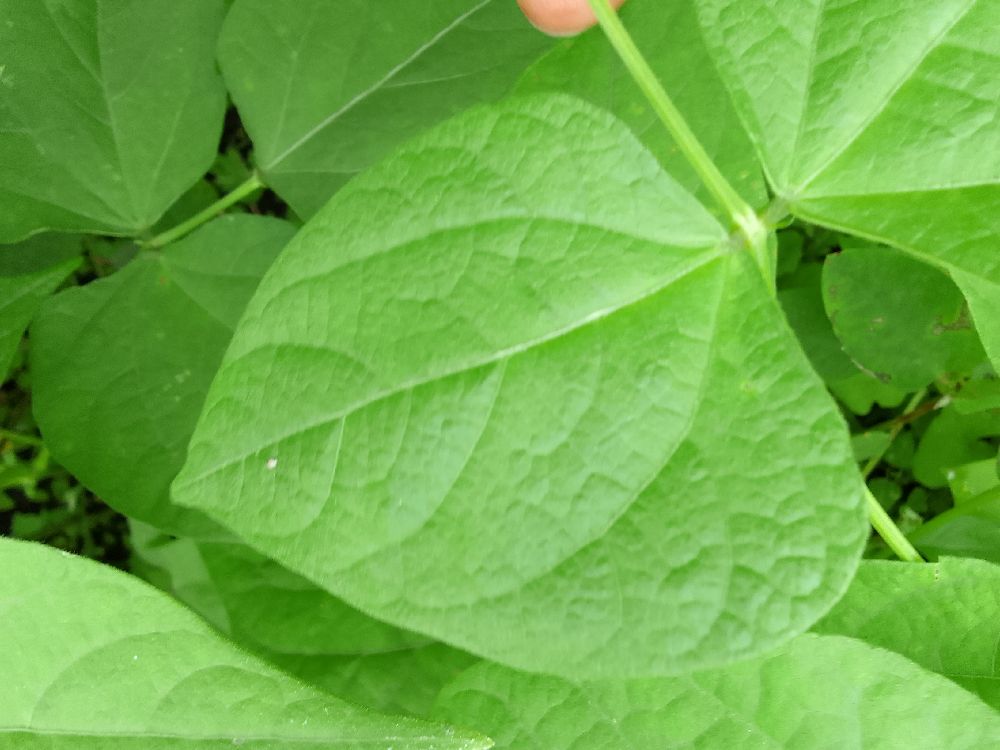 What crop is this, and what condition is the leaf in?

common bean, healthy
